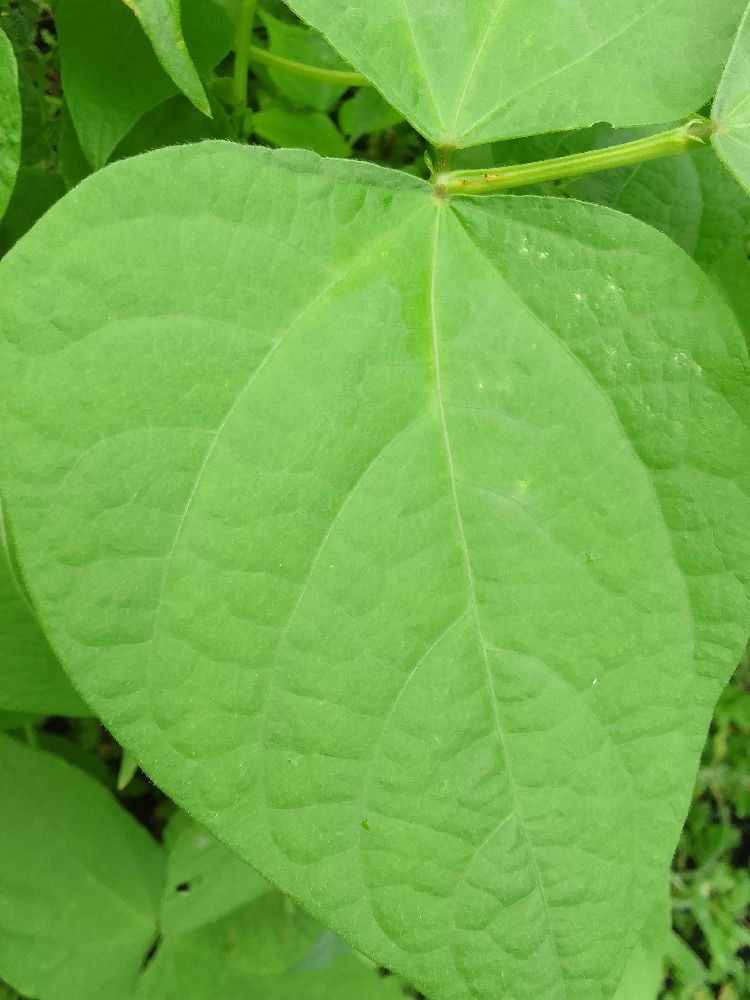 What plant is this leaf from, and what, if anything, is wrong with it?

maize, healthy
